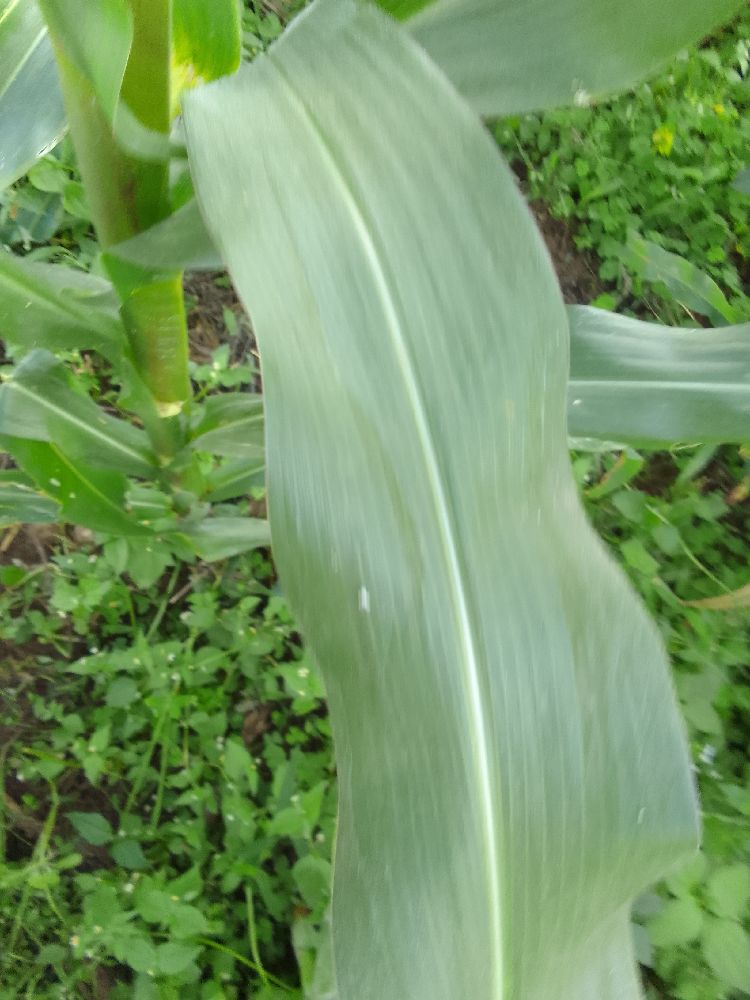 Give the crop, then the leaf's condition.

maize, healthy
